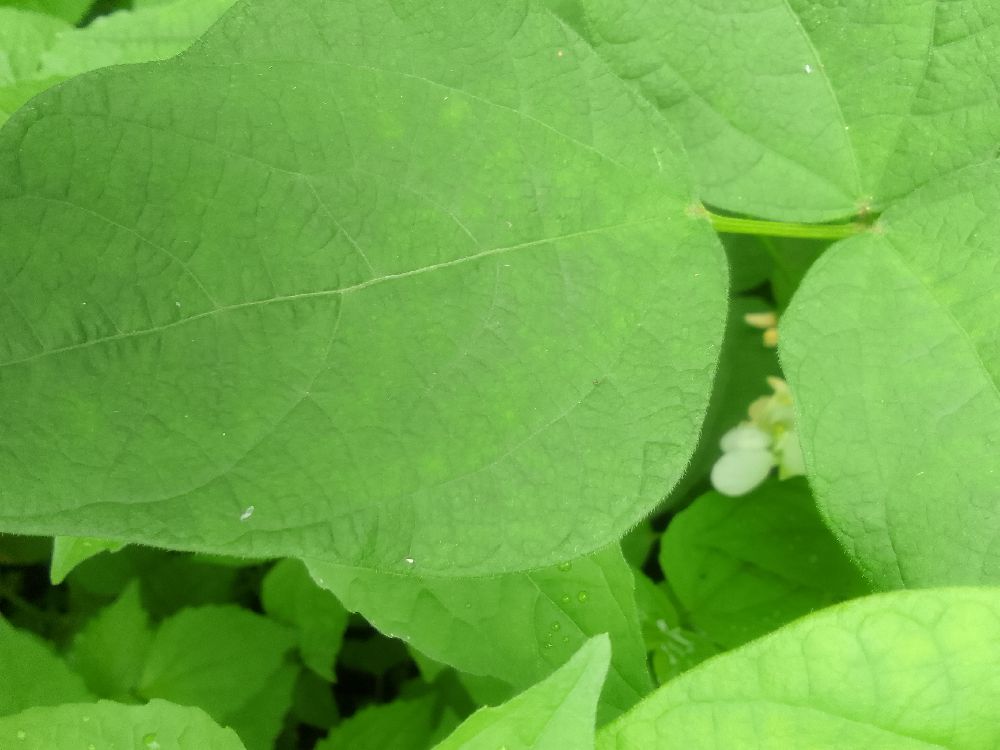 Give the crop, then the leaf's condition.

common bean, healthy
